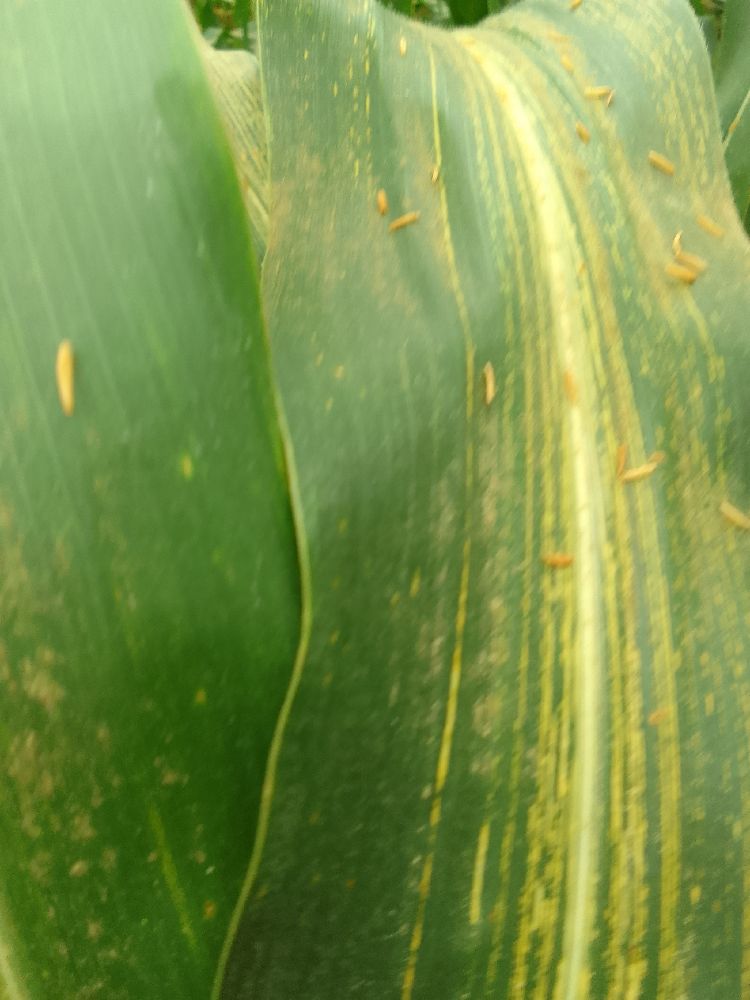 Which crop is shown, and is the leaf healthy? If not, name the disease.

maize, maize streak virus
